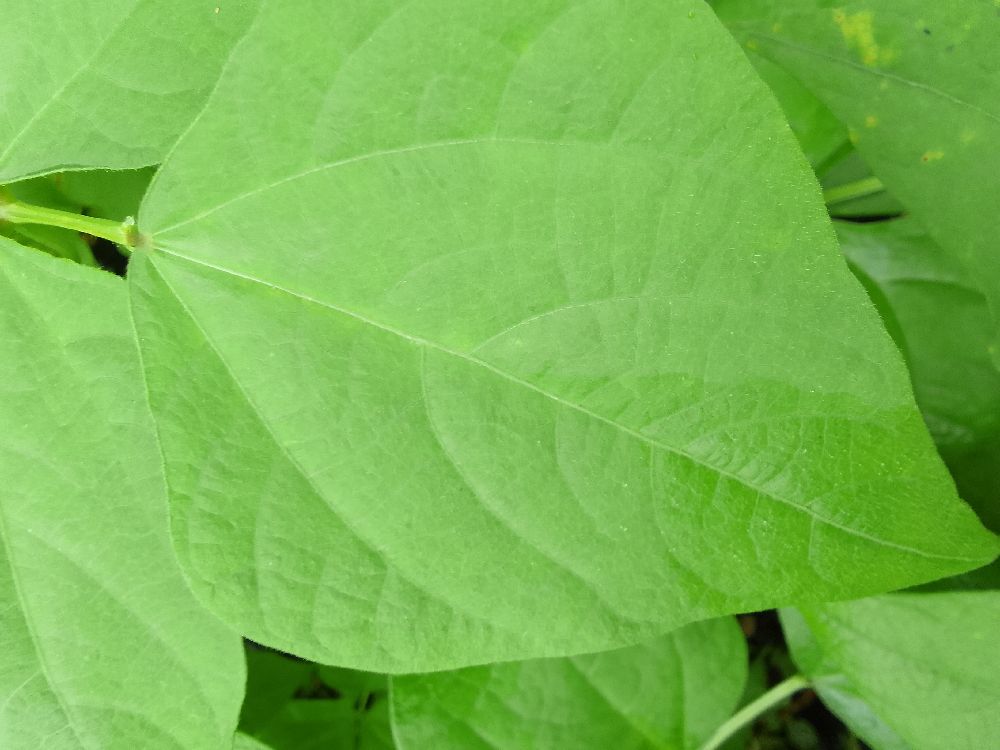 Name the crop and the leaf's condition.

common bean, healthy
